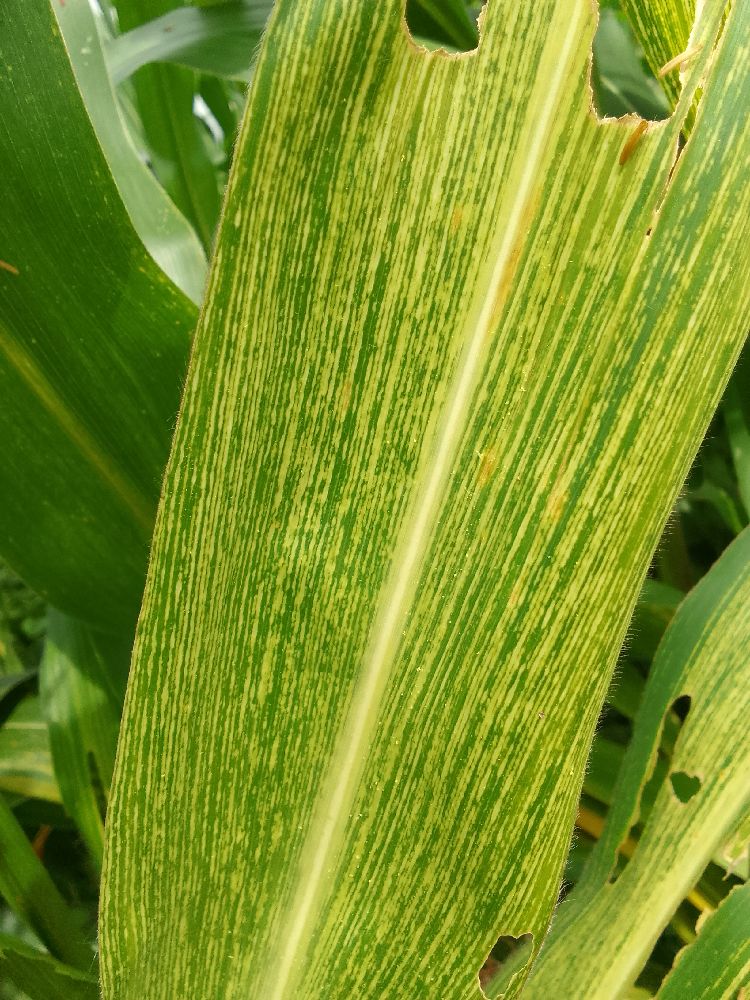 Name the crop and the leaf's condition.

maize, maize streak virus
